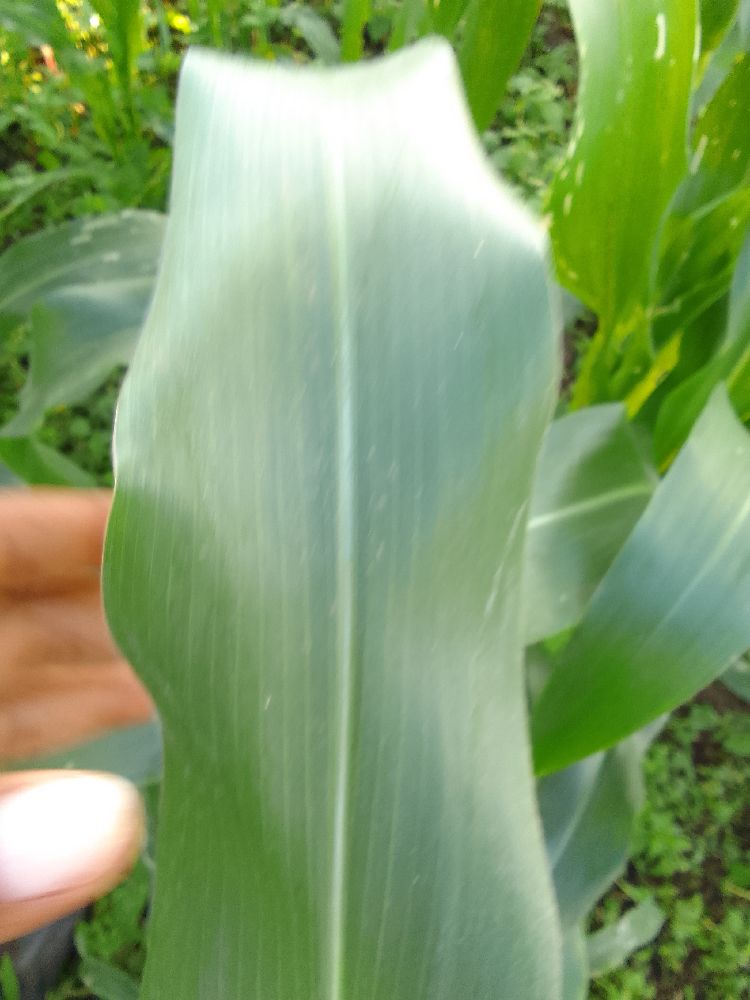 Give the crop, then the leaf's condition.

maize, healthy
